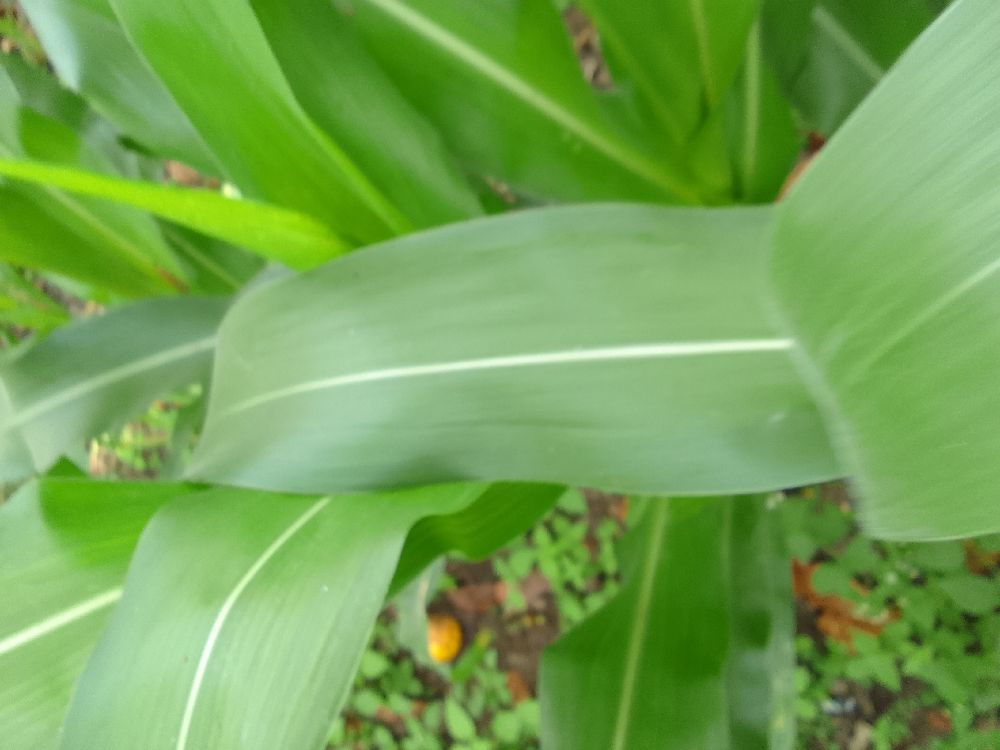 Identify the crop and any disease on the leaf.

maize, healthy
